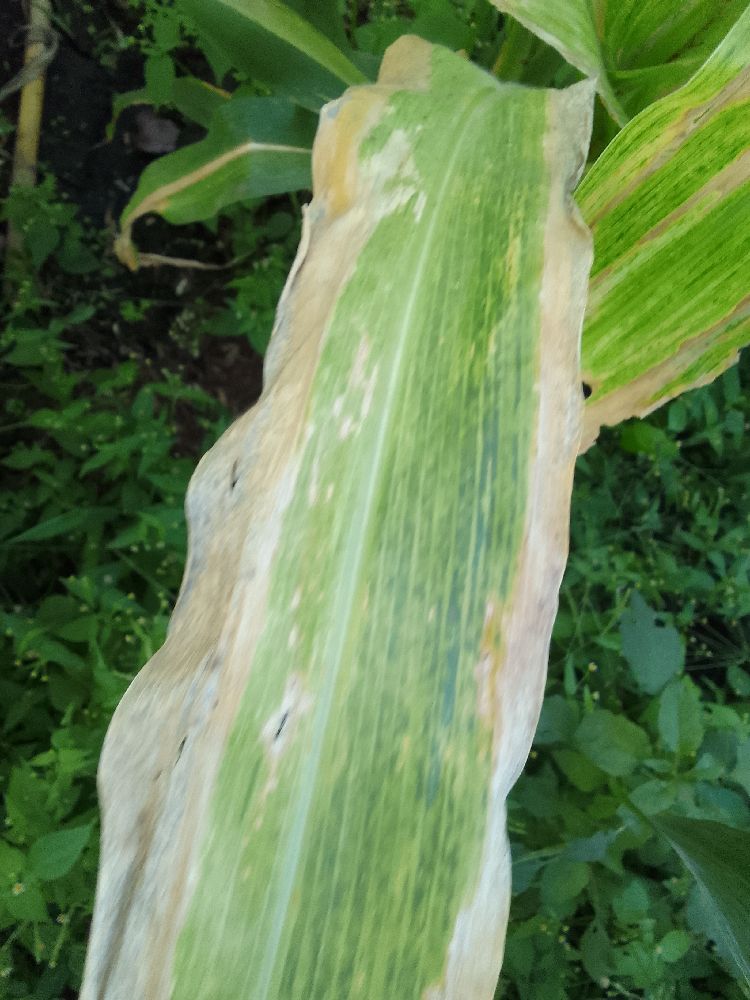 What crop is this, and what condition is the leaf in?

maize, maize lethal necrosis
